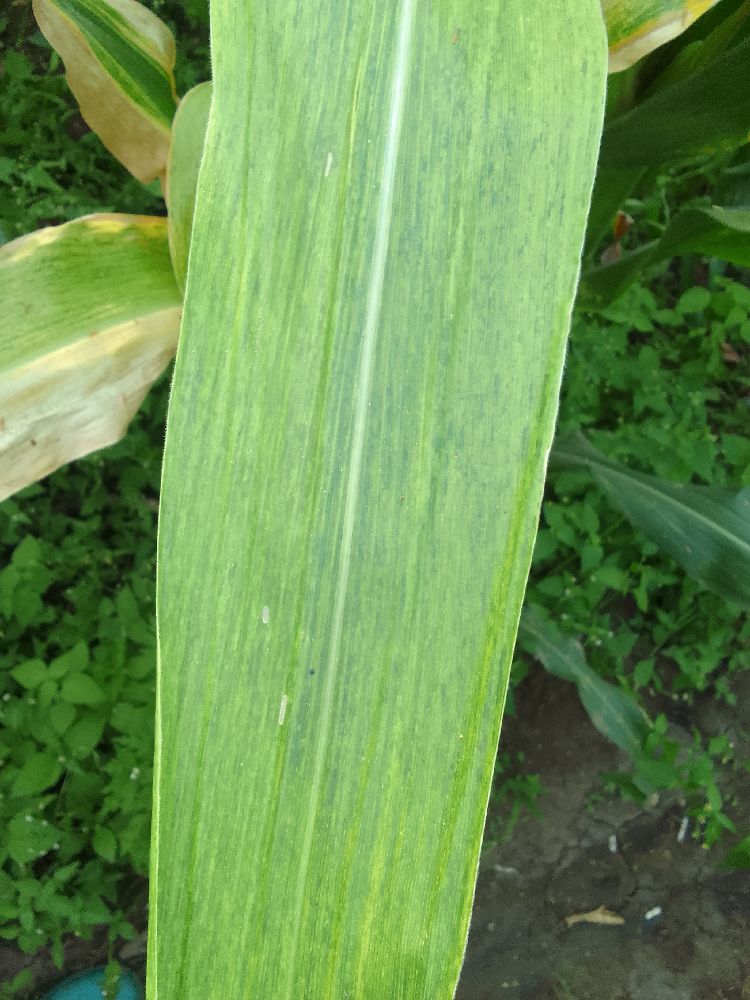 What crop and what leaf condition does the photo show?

maize, maize lethal necrosis
